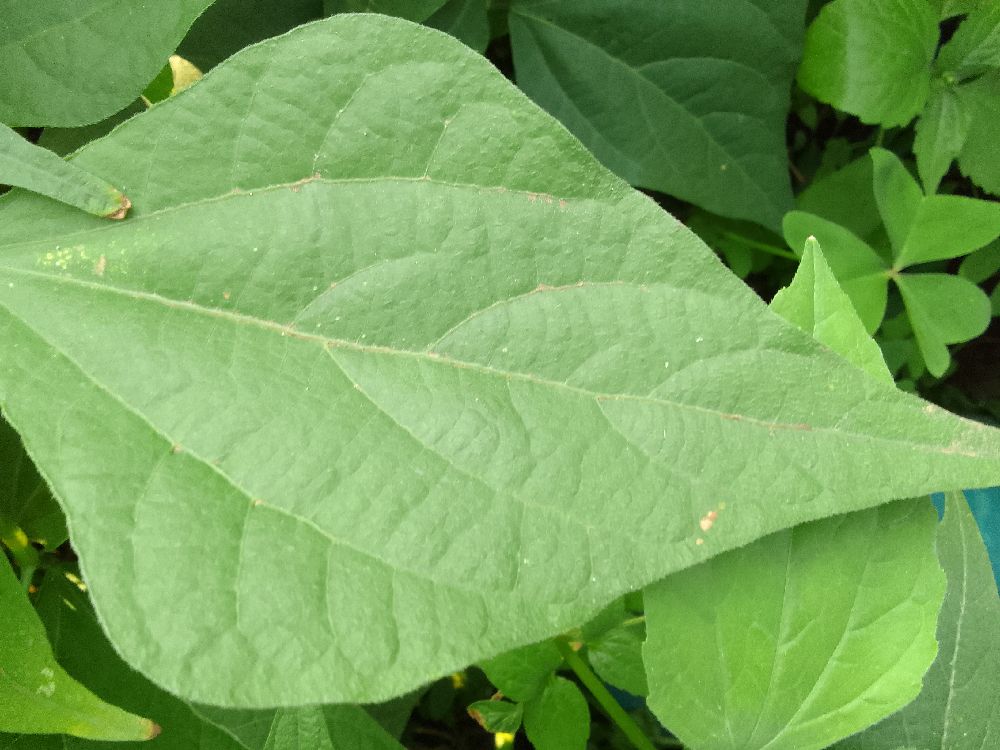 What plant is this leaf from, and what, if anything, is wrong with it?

common bean, healthy
